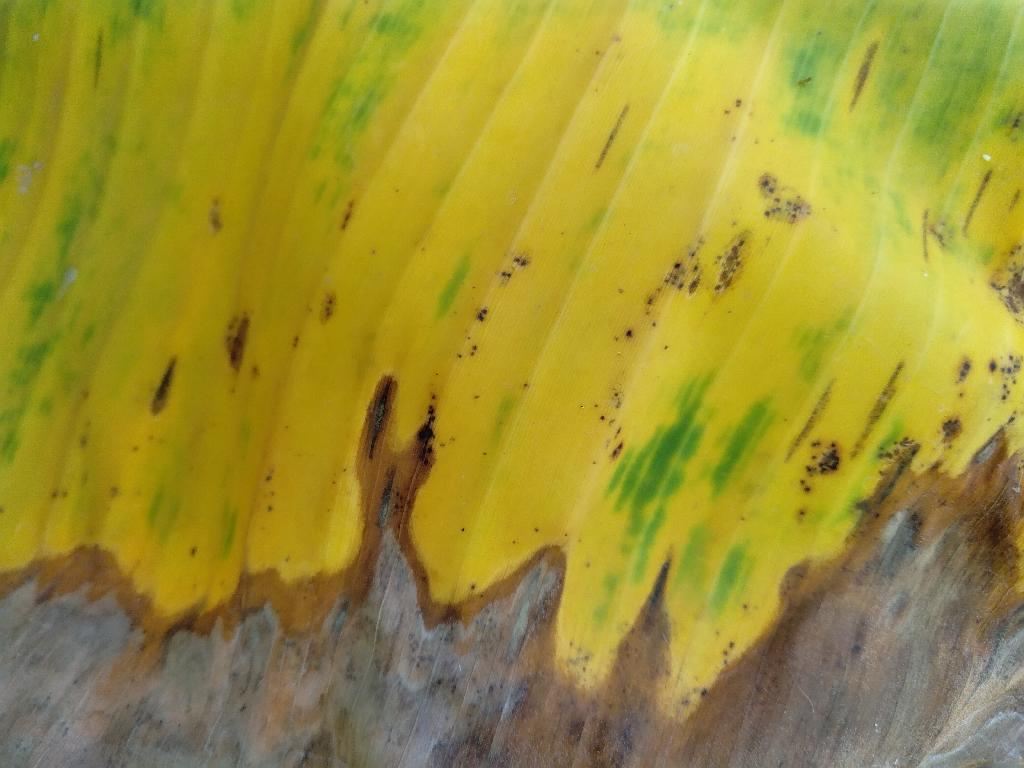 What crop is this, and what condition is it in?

banana, fusarium wilt race 1
